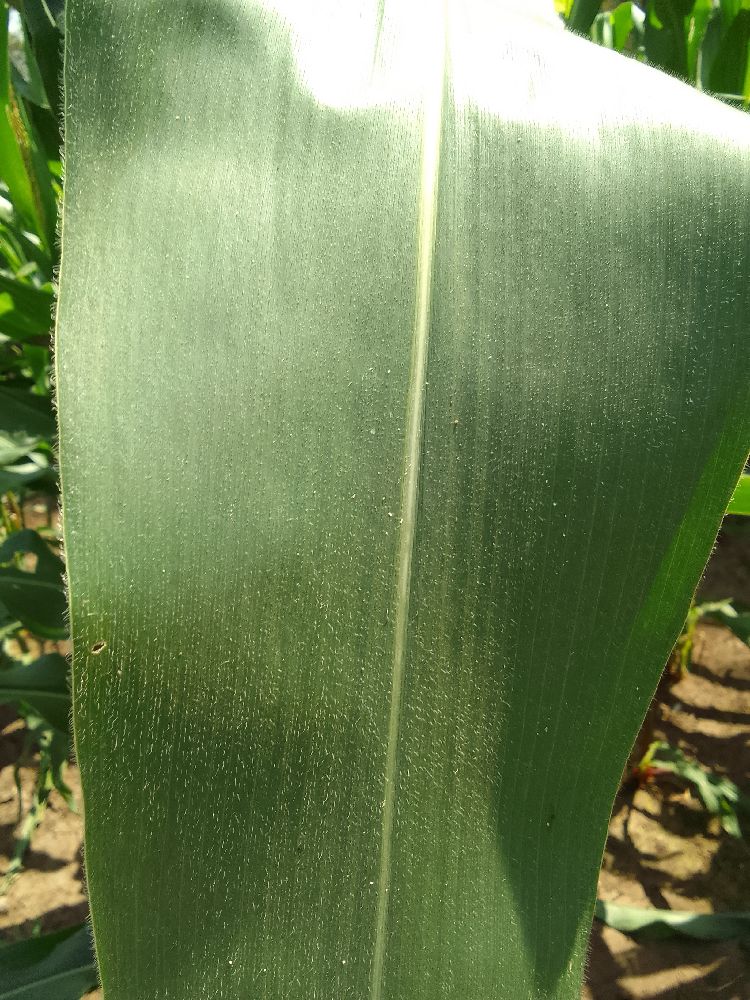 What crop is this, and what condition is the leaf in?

maize, healthy
